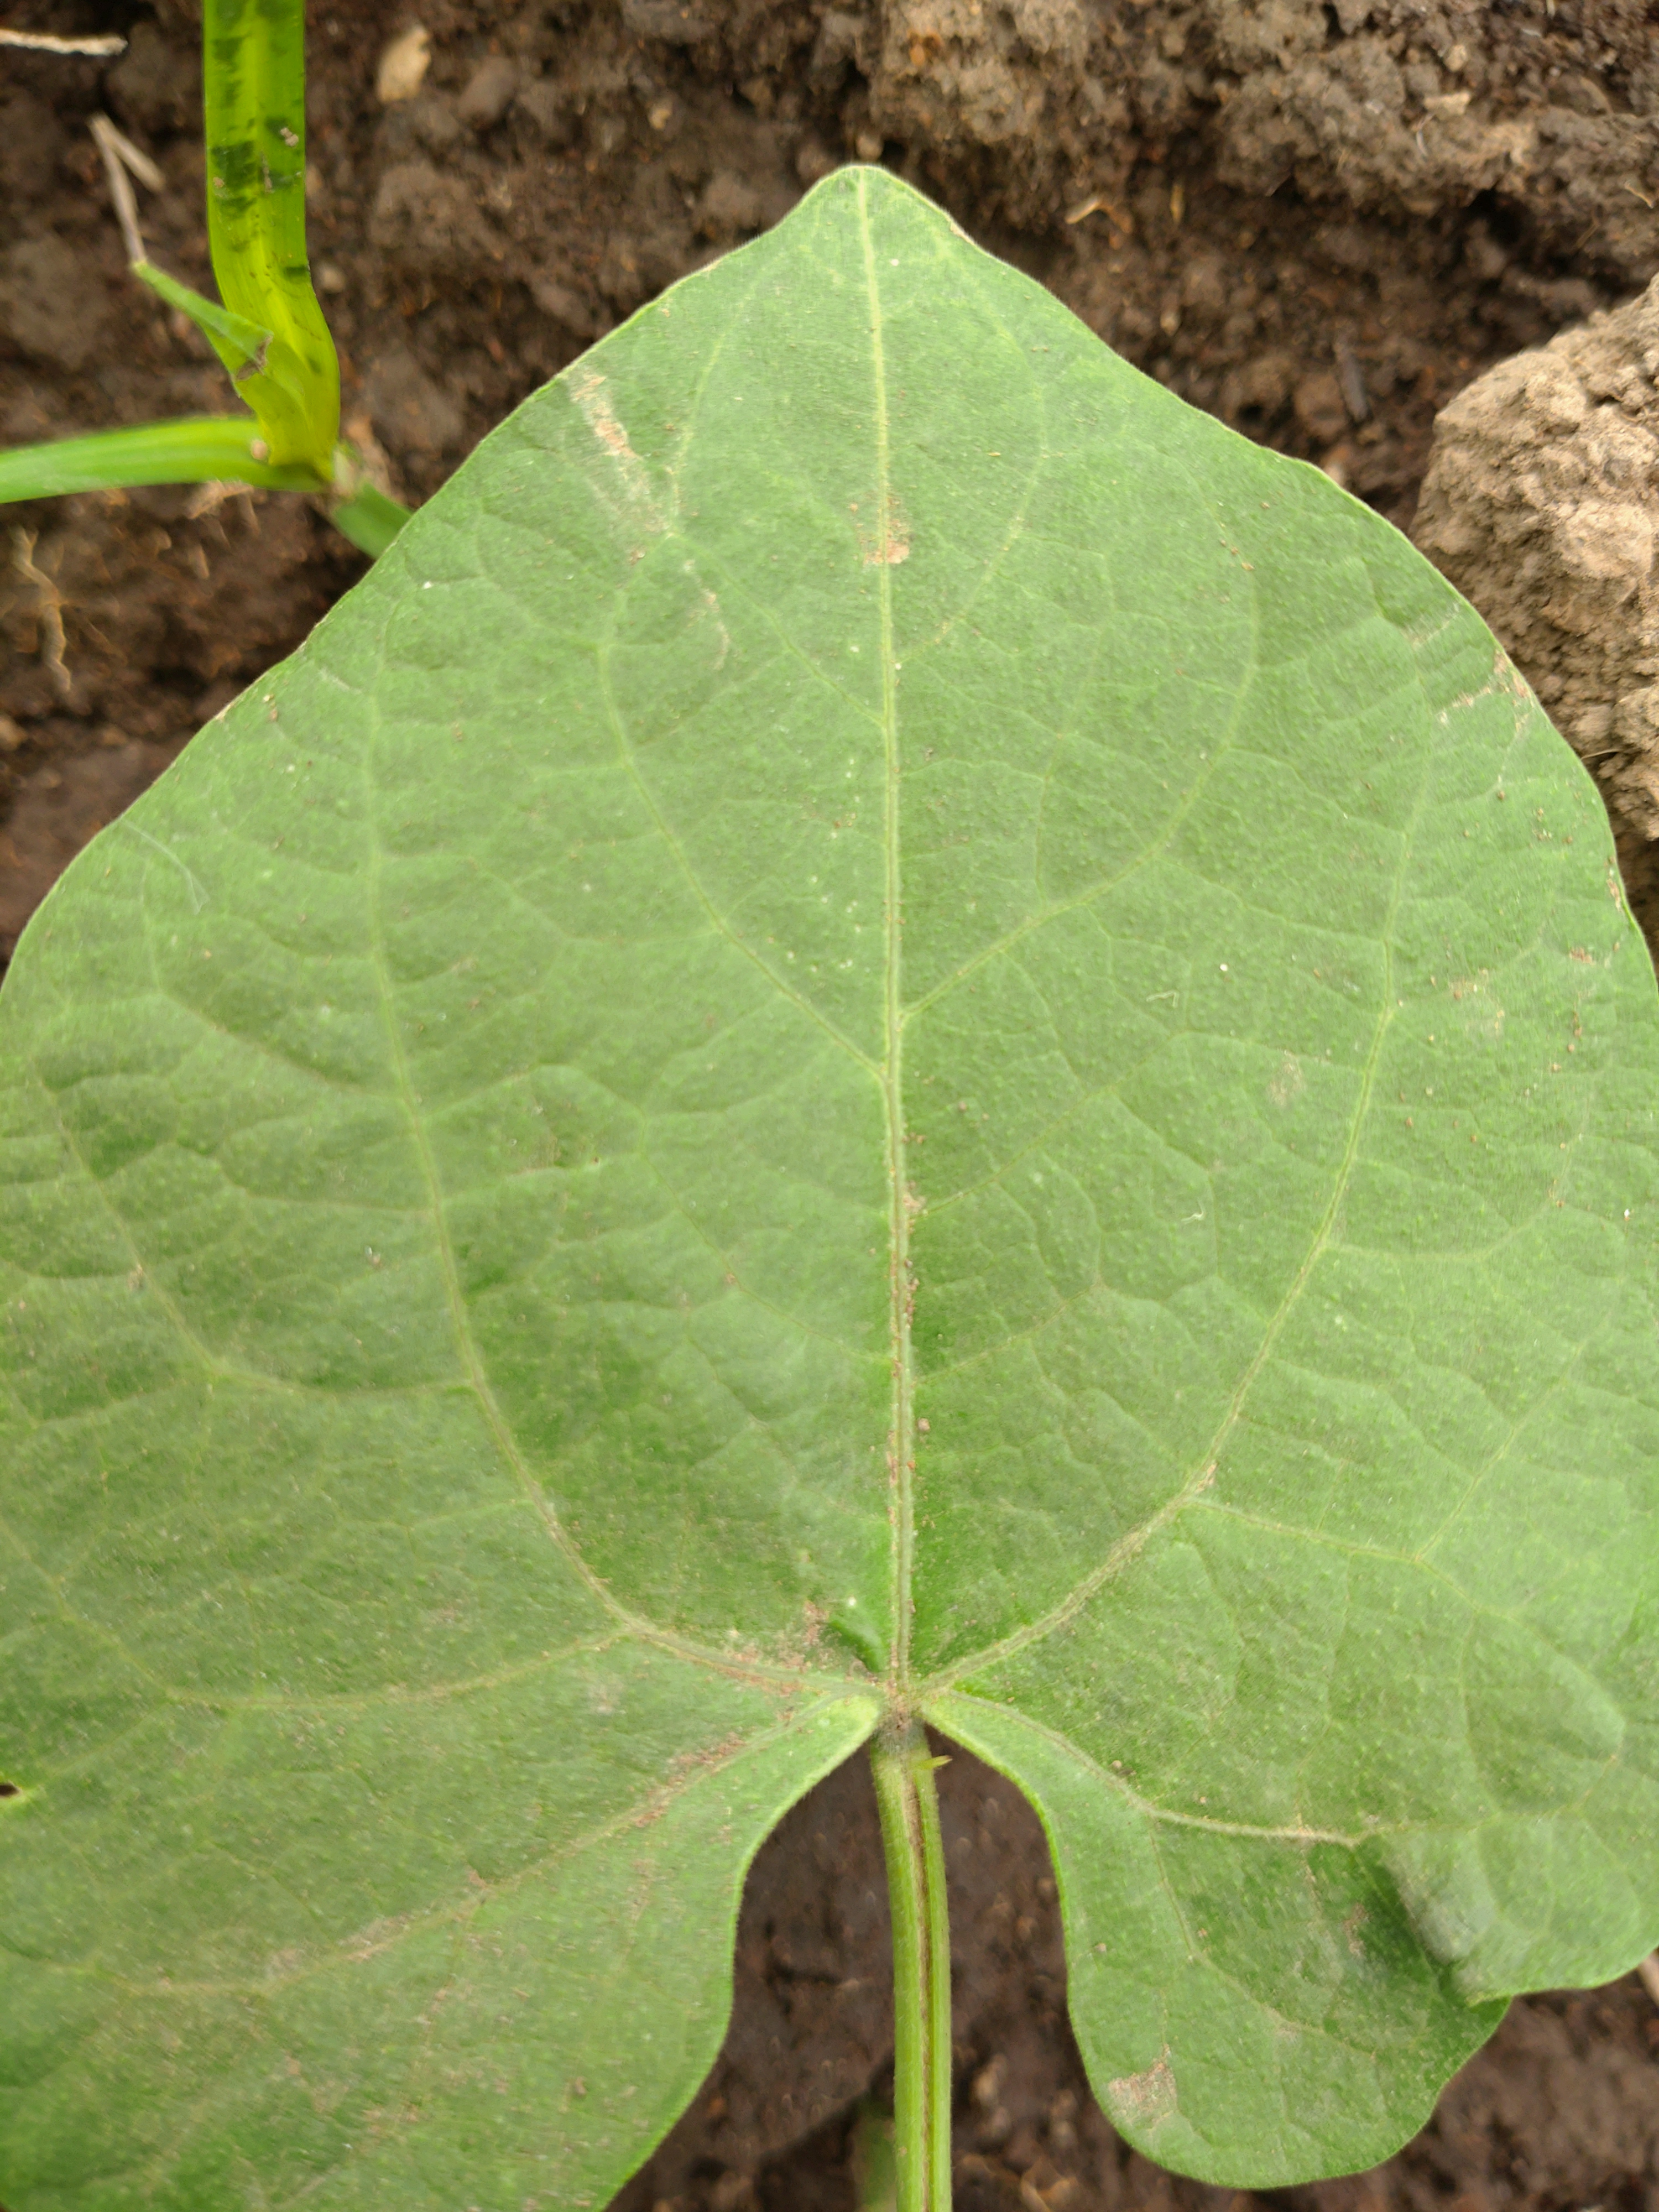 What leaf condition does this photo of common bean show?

healthy
